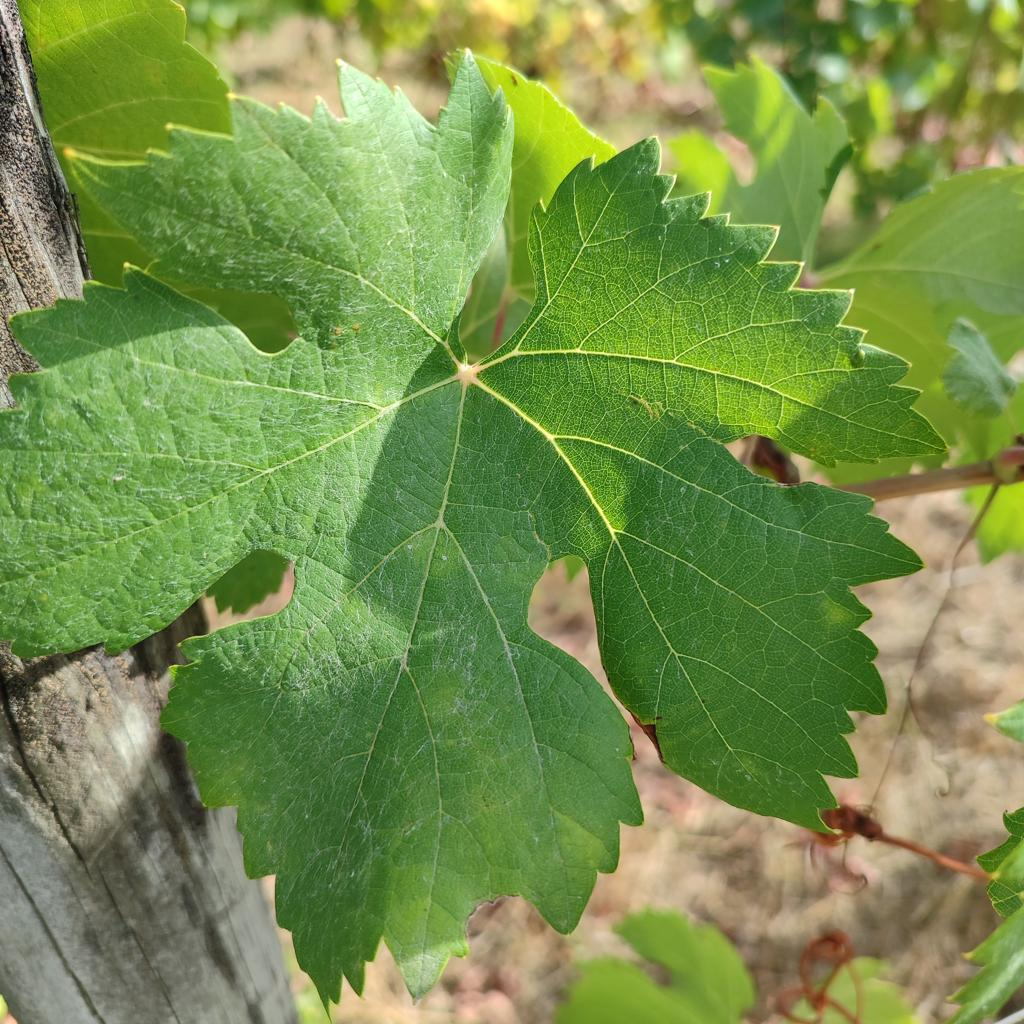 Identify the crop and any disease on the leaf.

grapevine, healthy
